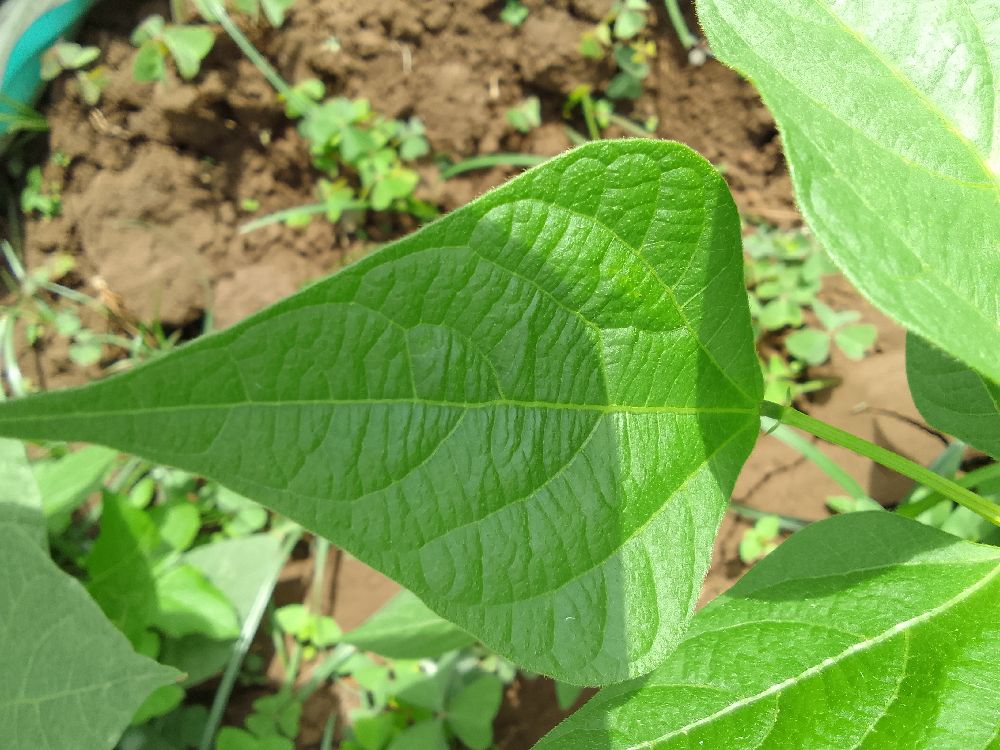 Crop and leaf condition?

common bean, healthy
